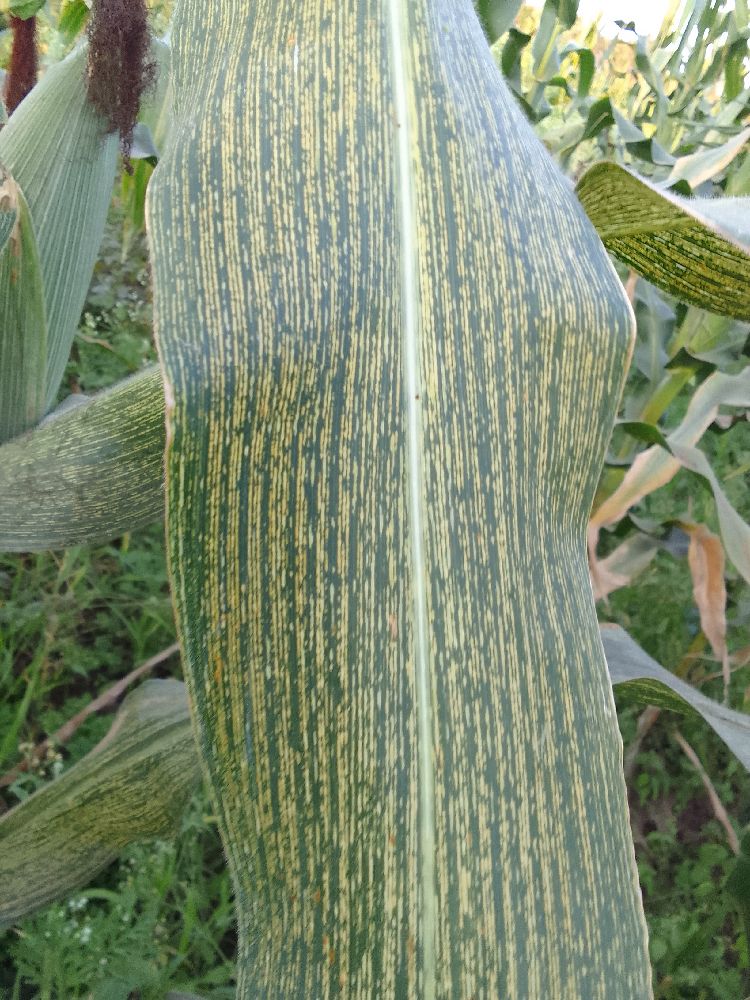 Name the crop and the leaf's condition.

maize, maize streak virus
